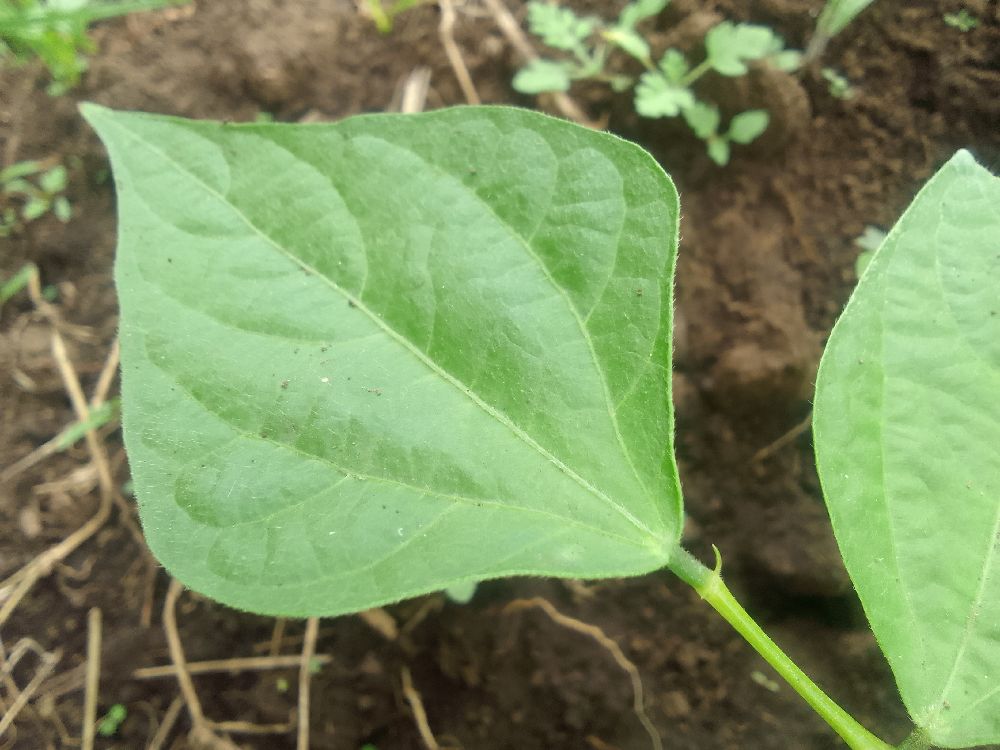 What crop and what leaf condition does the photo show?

common bean, healthy
